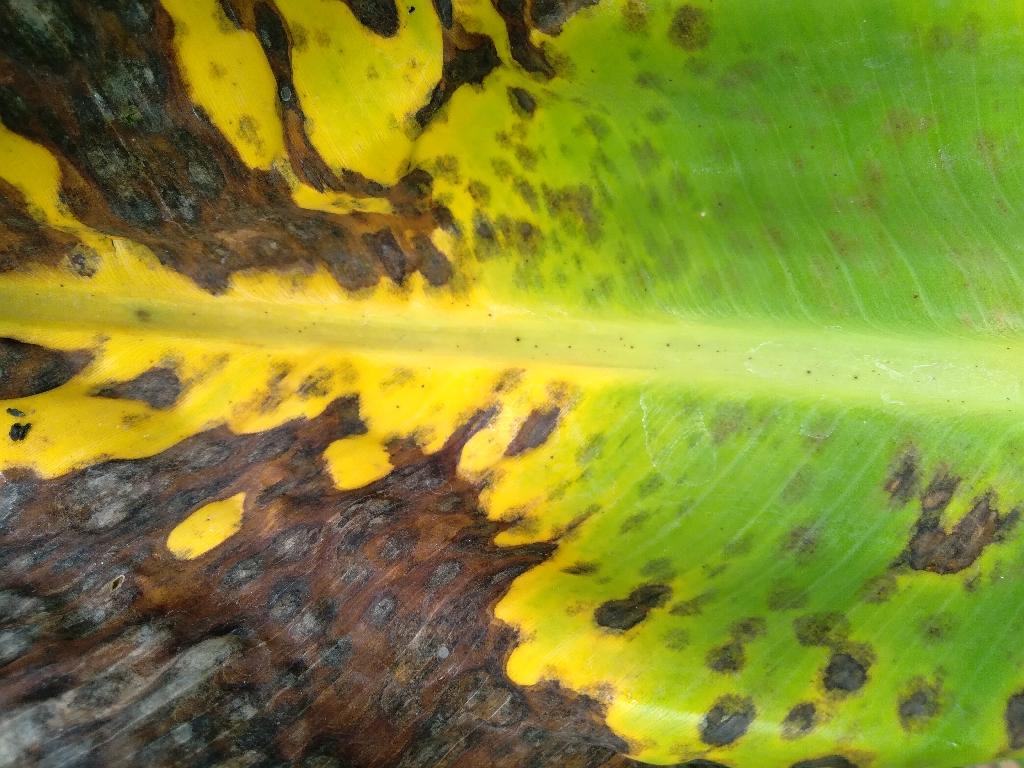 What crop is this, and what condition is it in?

banana, black sigatoka
